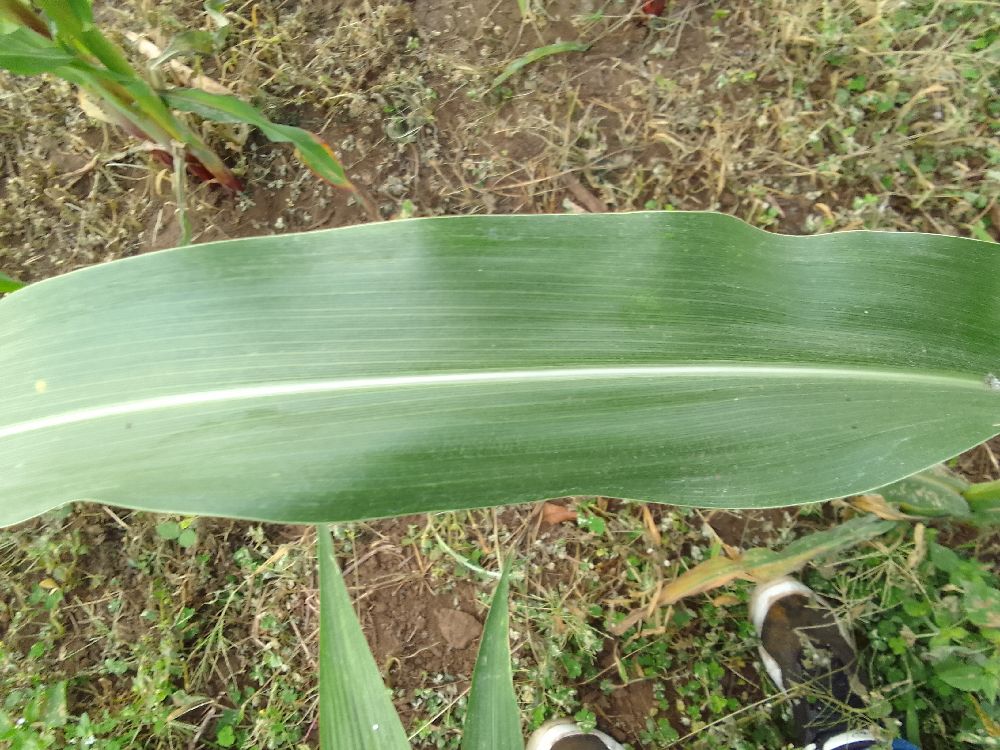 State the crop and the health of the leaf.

maize, healthy
